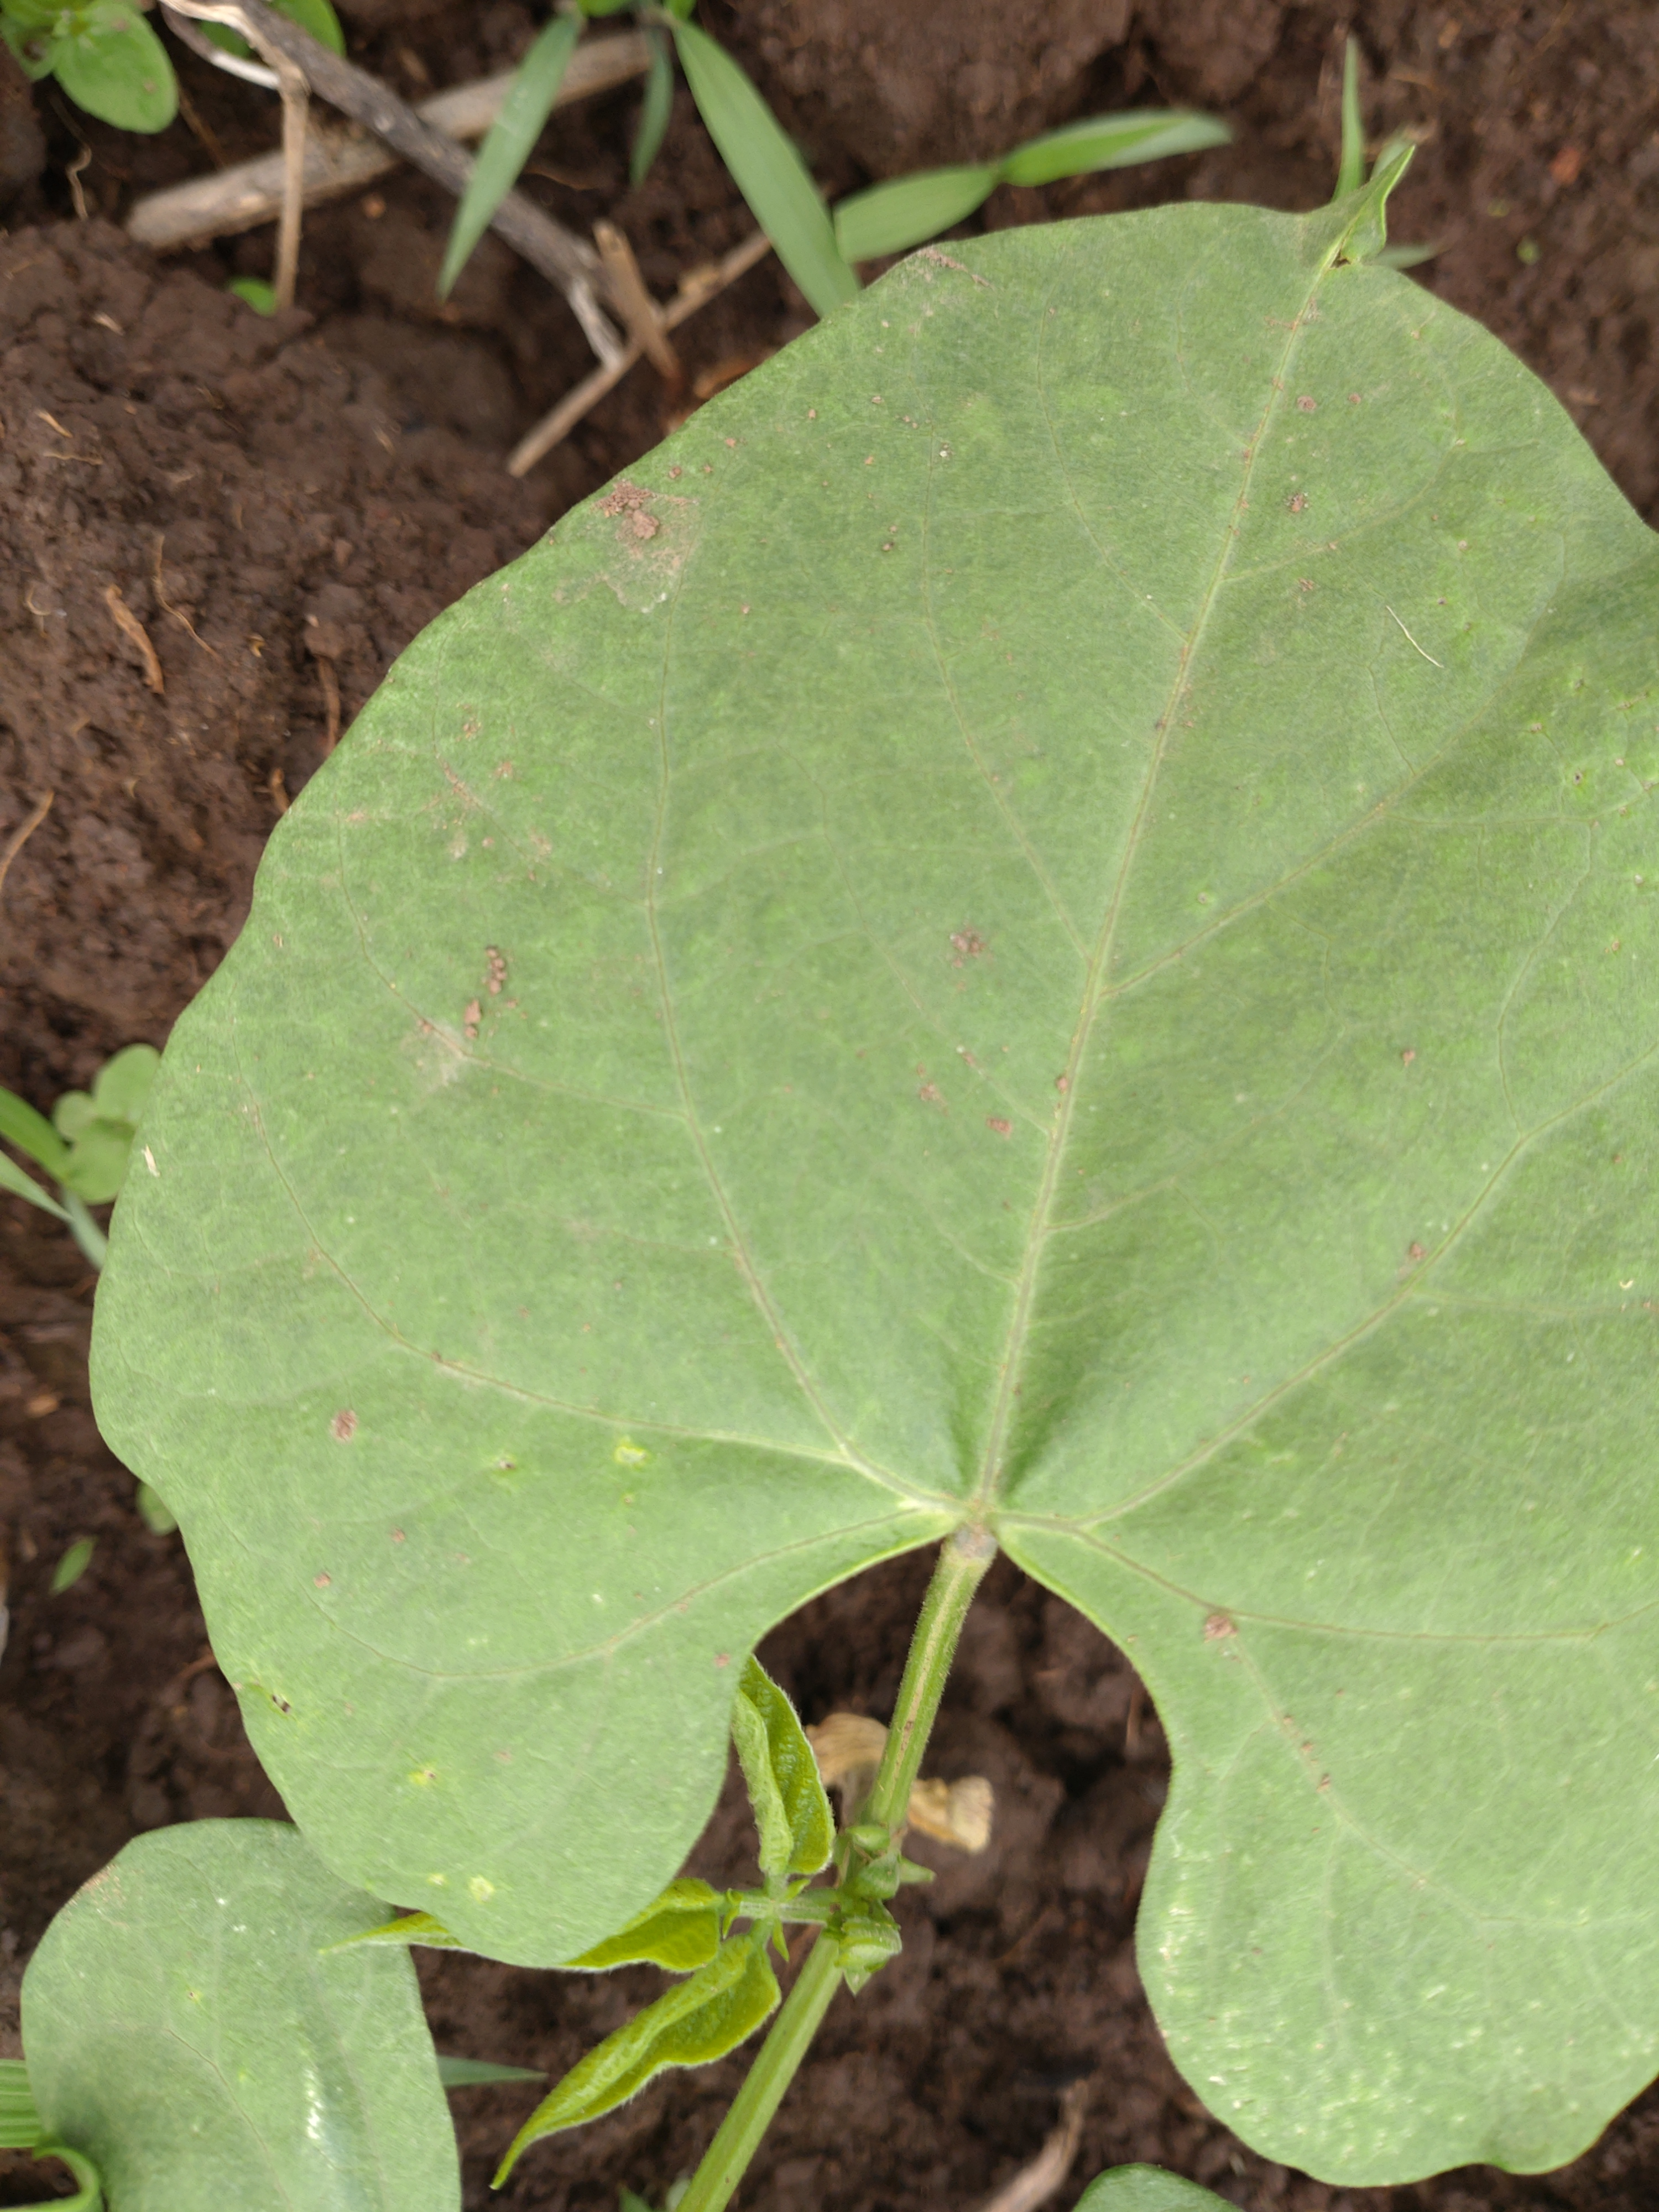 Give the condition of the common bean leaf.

healthy
